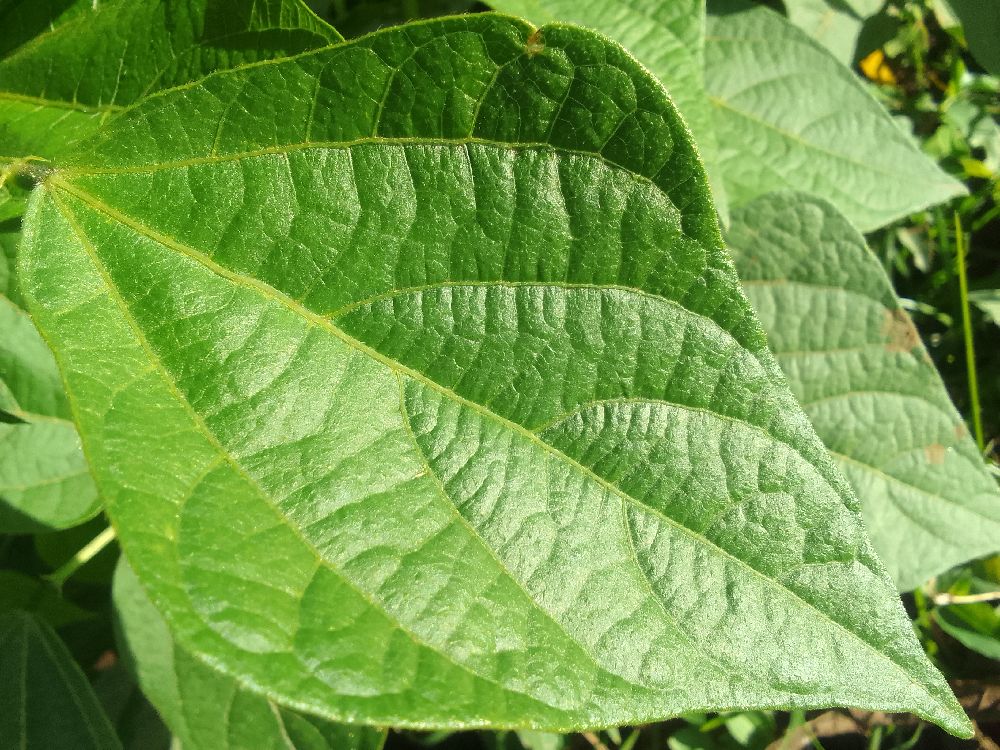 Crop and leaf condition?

common bean, healthy
